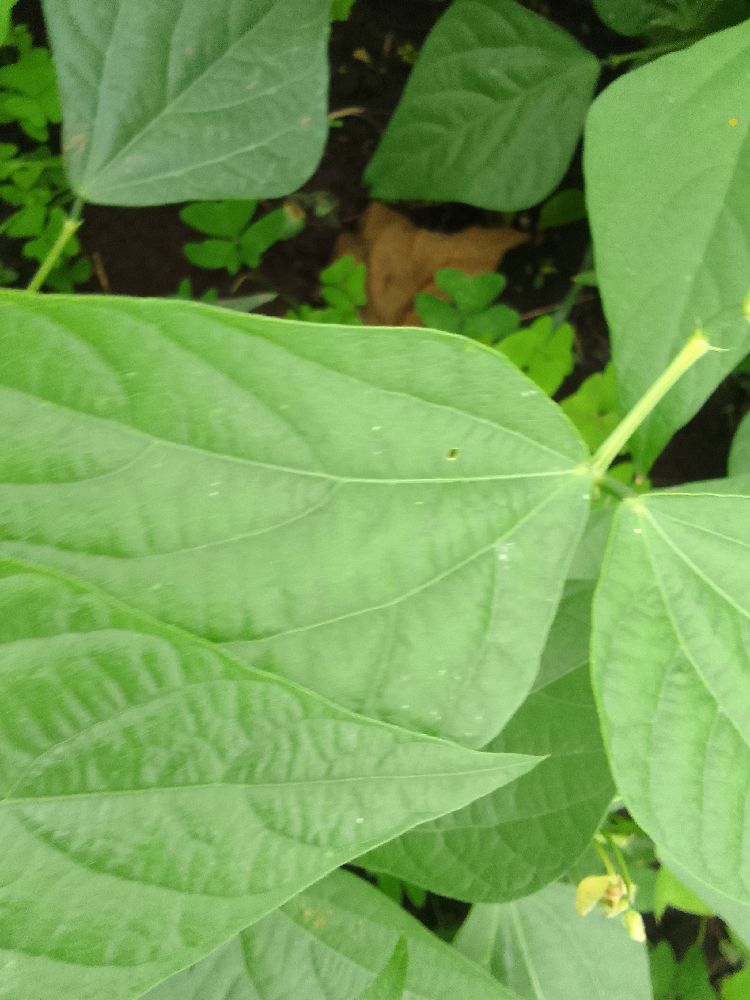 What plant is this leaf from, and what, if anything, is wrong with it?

common bean, healthy
